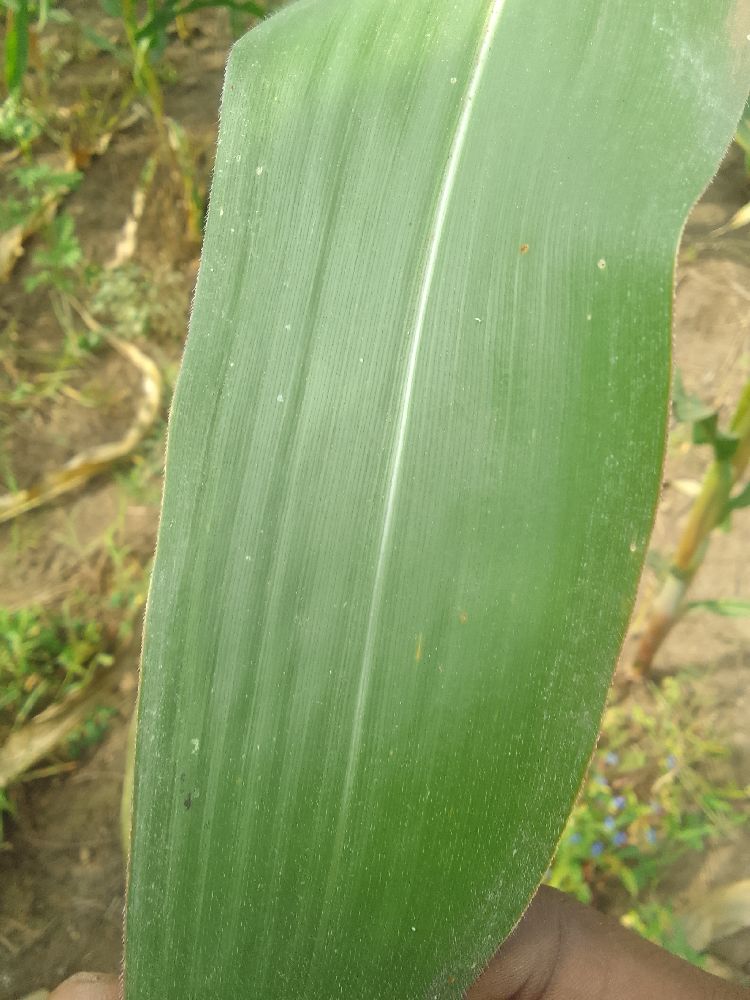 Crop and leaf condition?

maize, healthy
